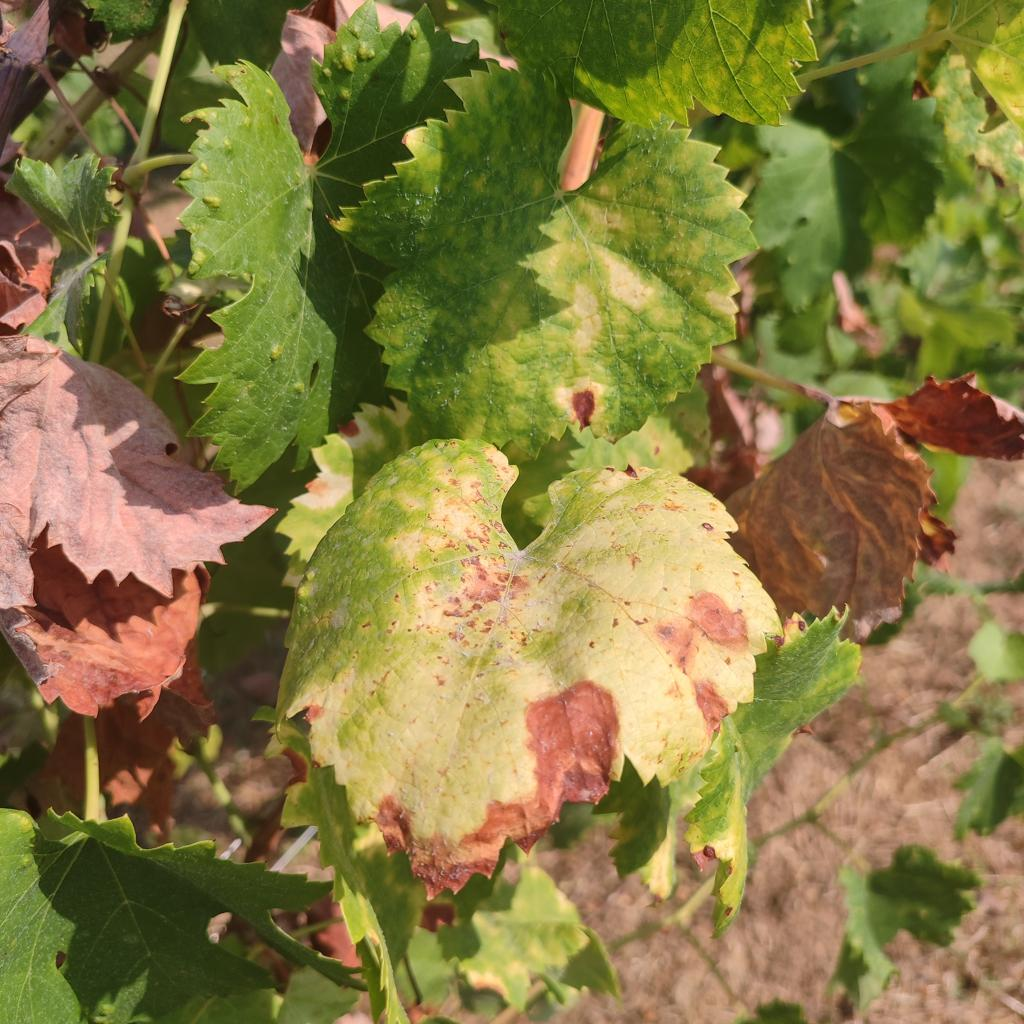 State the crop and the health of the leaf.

grapevine, esca complex
